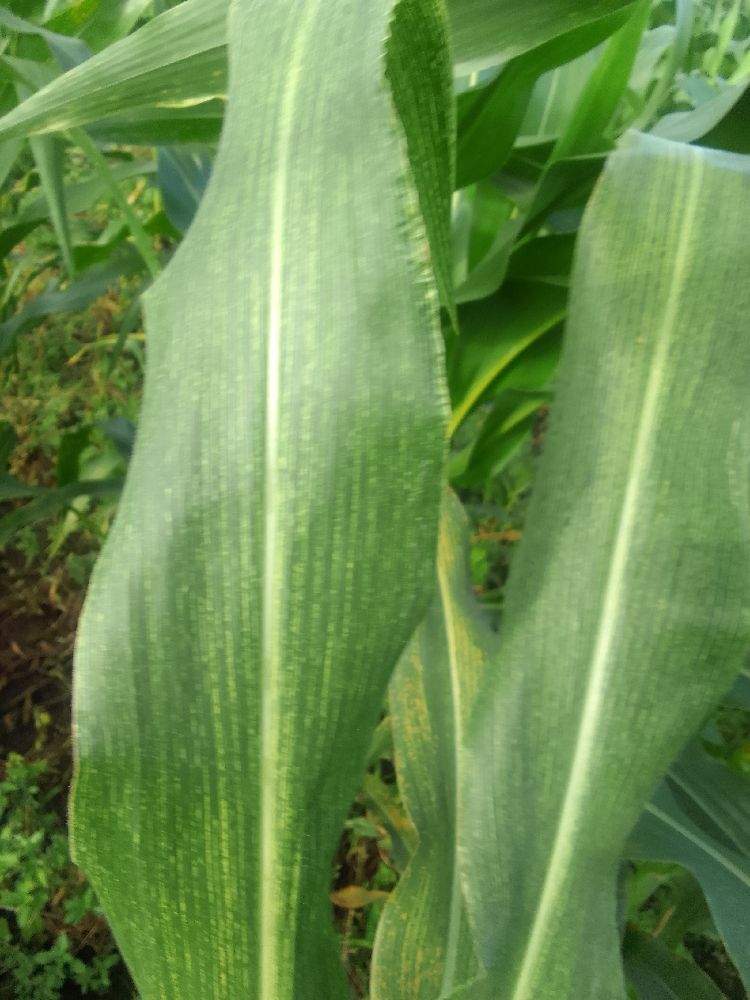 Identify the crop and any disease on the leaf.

maize, maize streak virus
